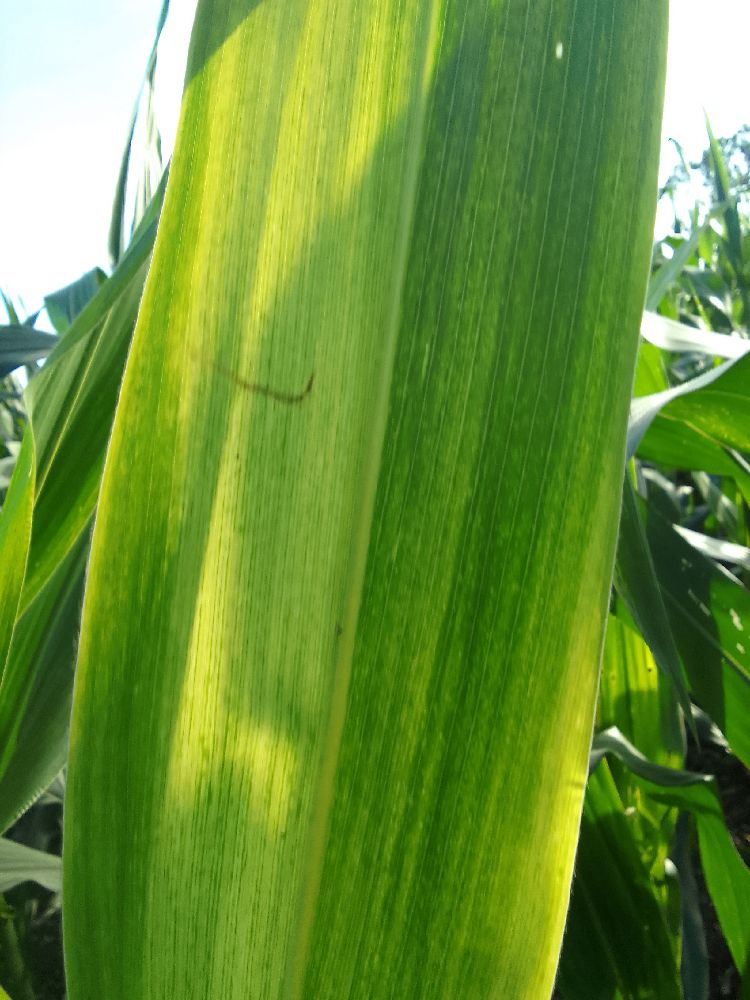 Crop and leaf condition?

maize, maize lethal necrosis
